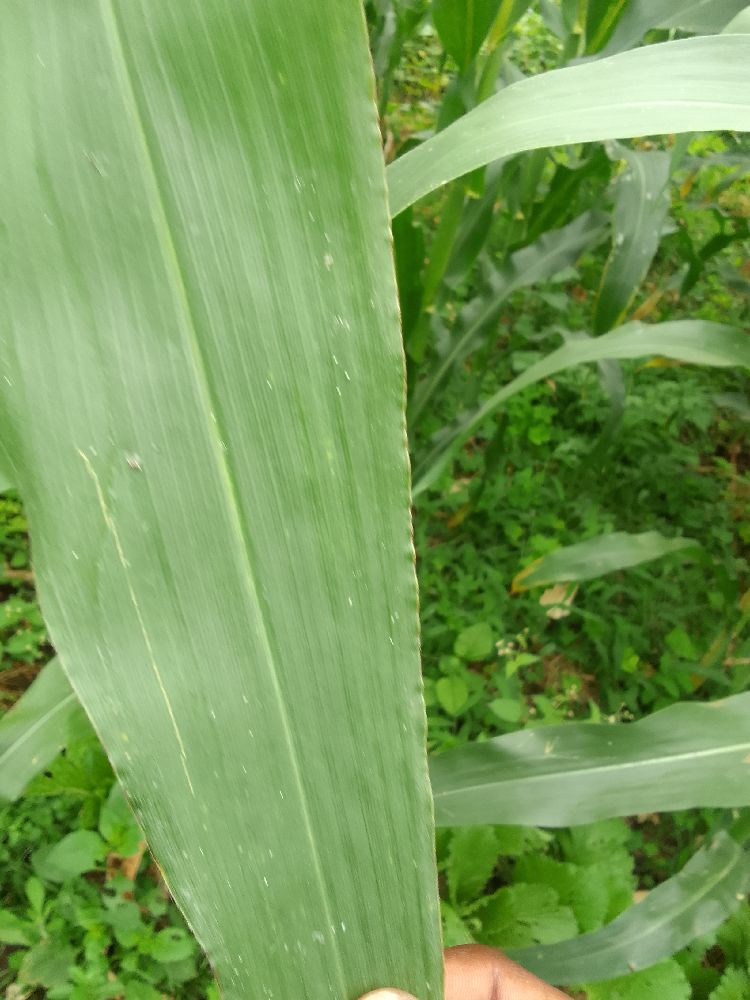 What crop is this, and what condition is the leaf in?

maize, healthy
